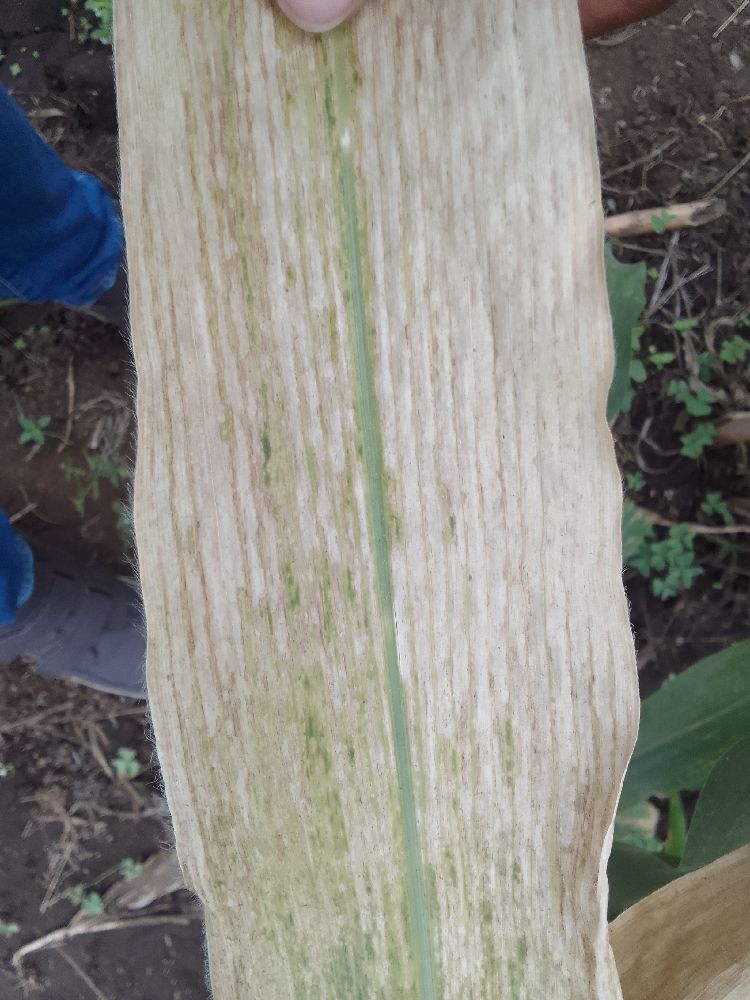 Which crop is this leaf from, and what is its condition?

maize, maize lethal necrosis
